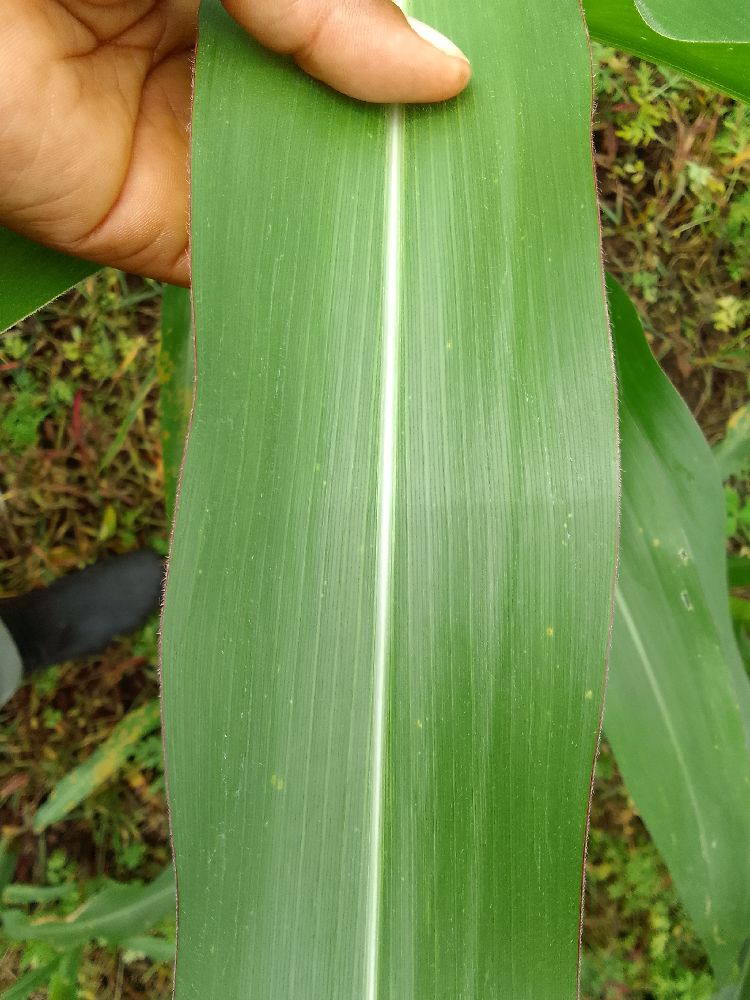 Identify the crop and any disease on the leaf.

maize, healthy
